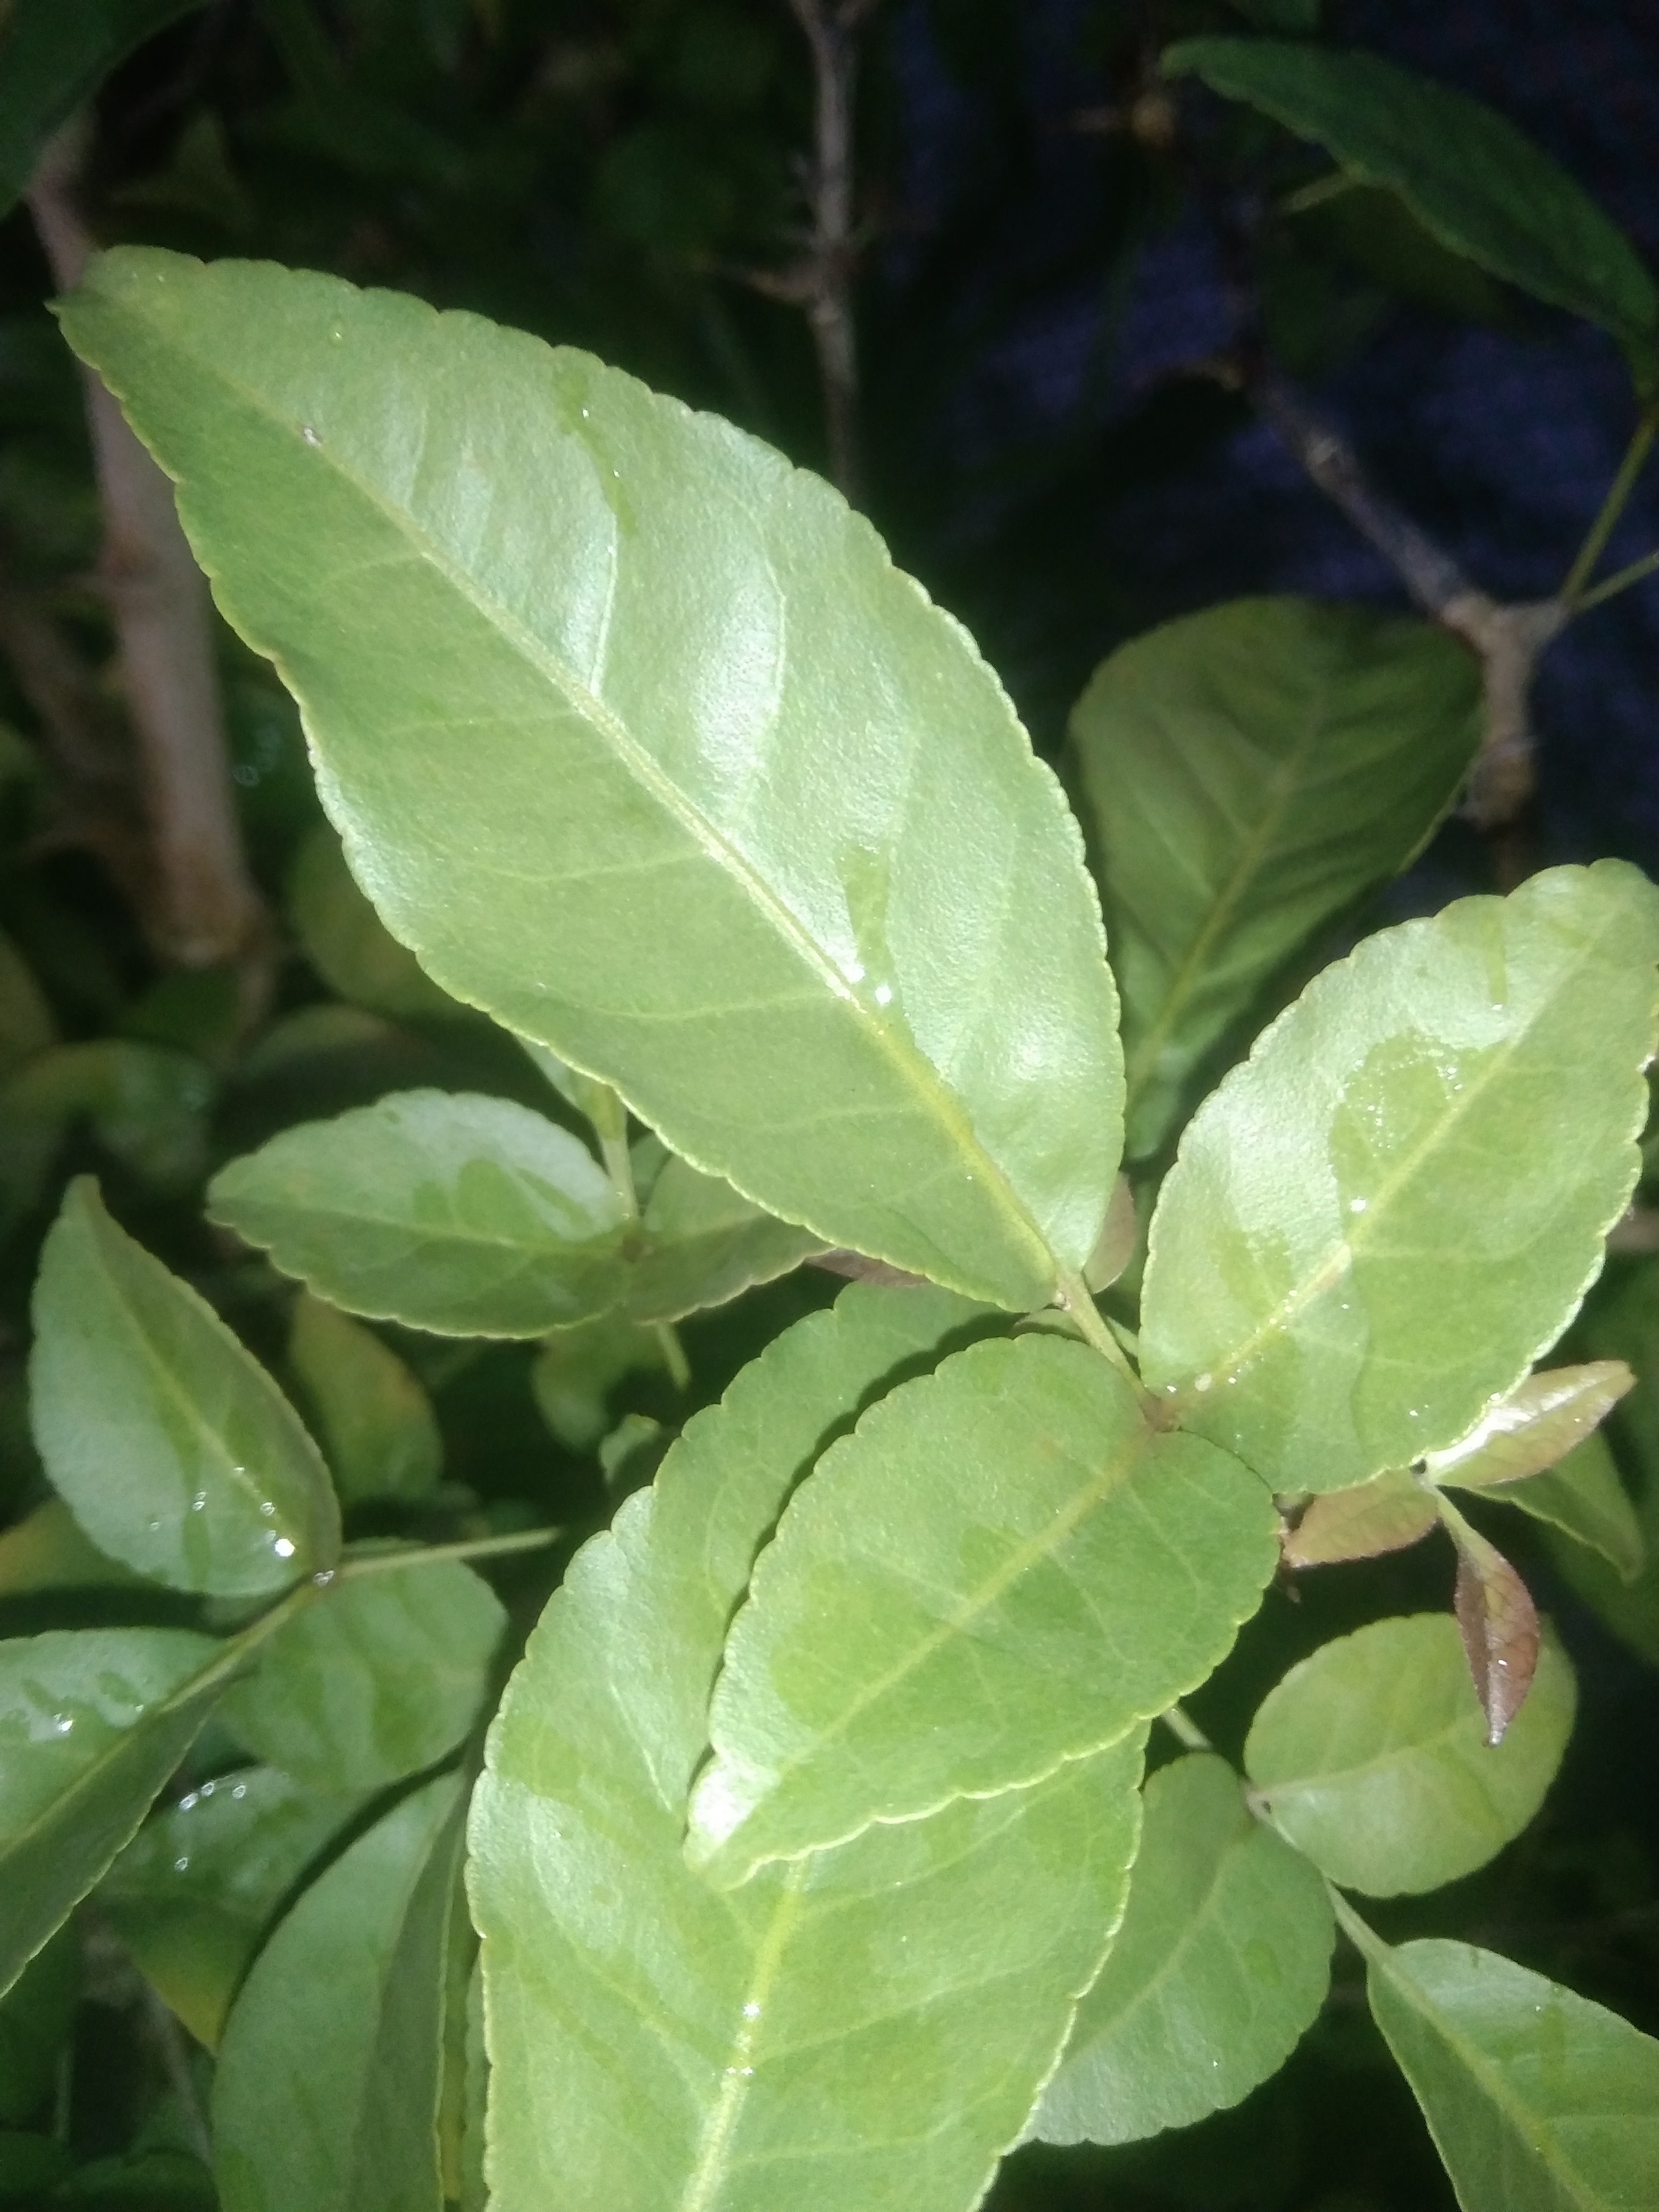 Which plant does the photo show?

wood apple
